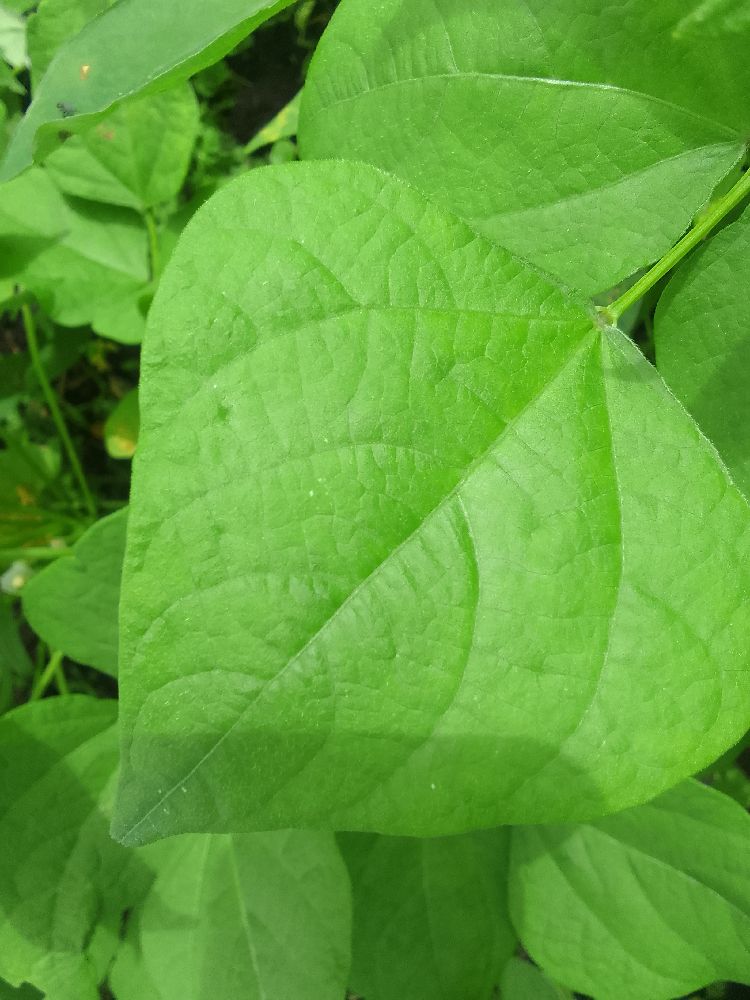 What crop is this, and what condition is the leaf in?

common bean, healthy
